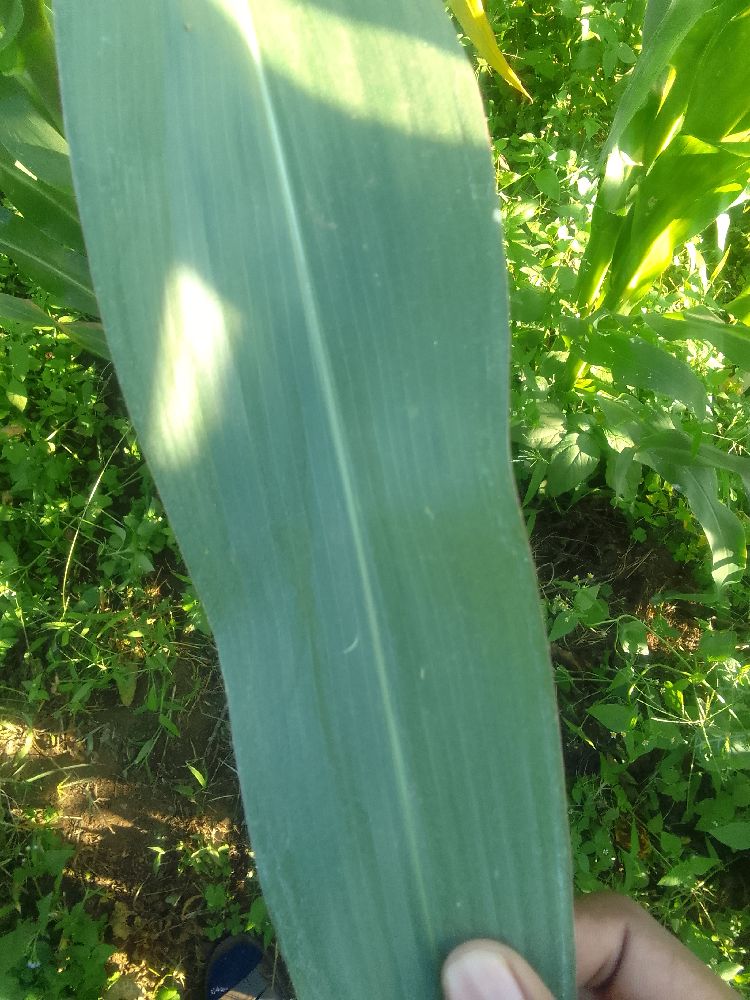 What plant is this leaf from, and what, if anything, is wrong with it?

maize, healthy
